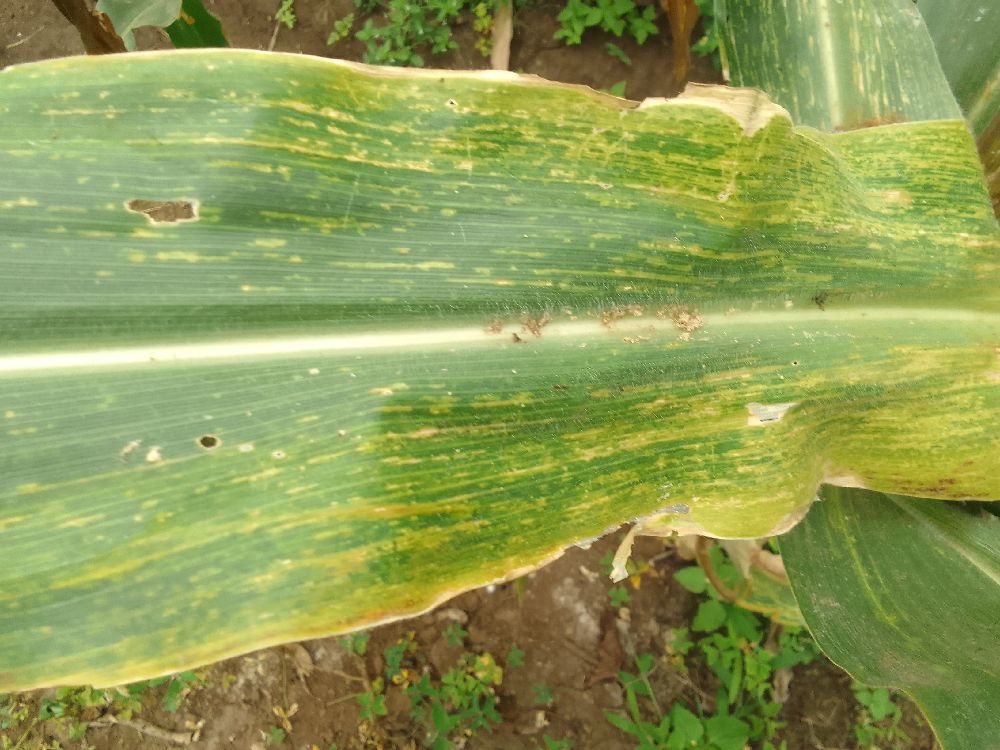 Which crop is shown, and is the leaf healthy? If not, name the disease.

maize, maize lethal necrosis
